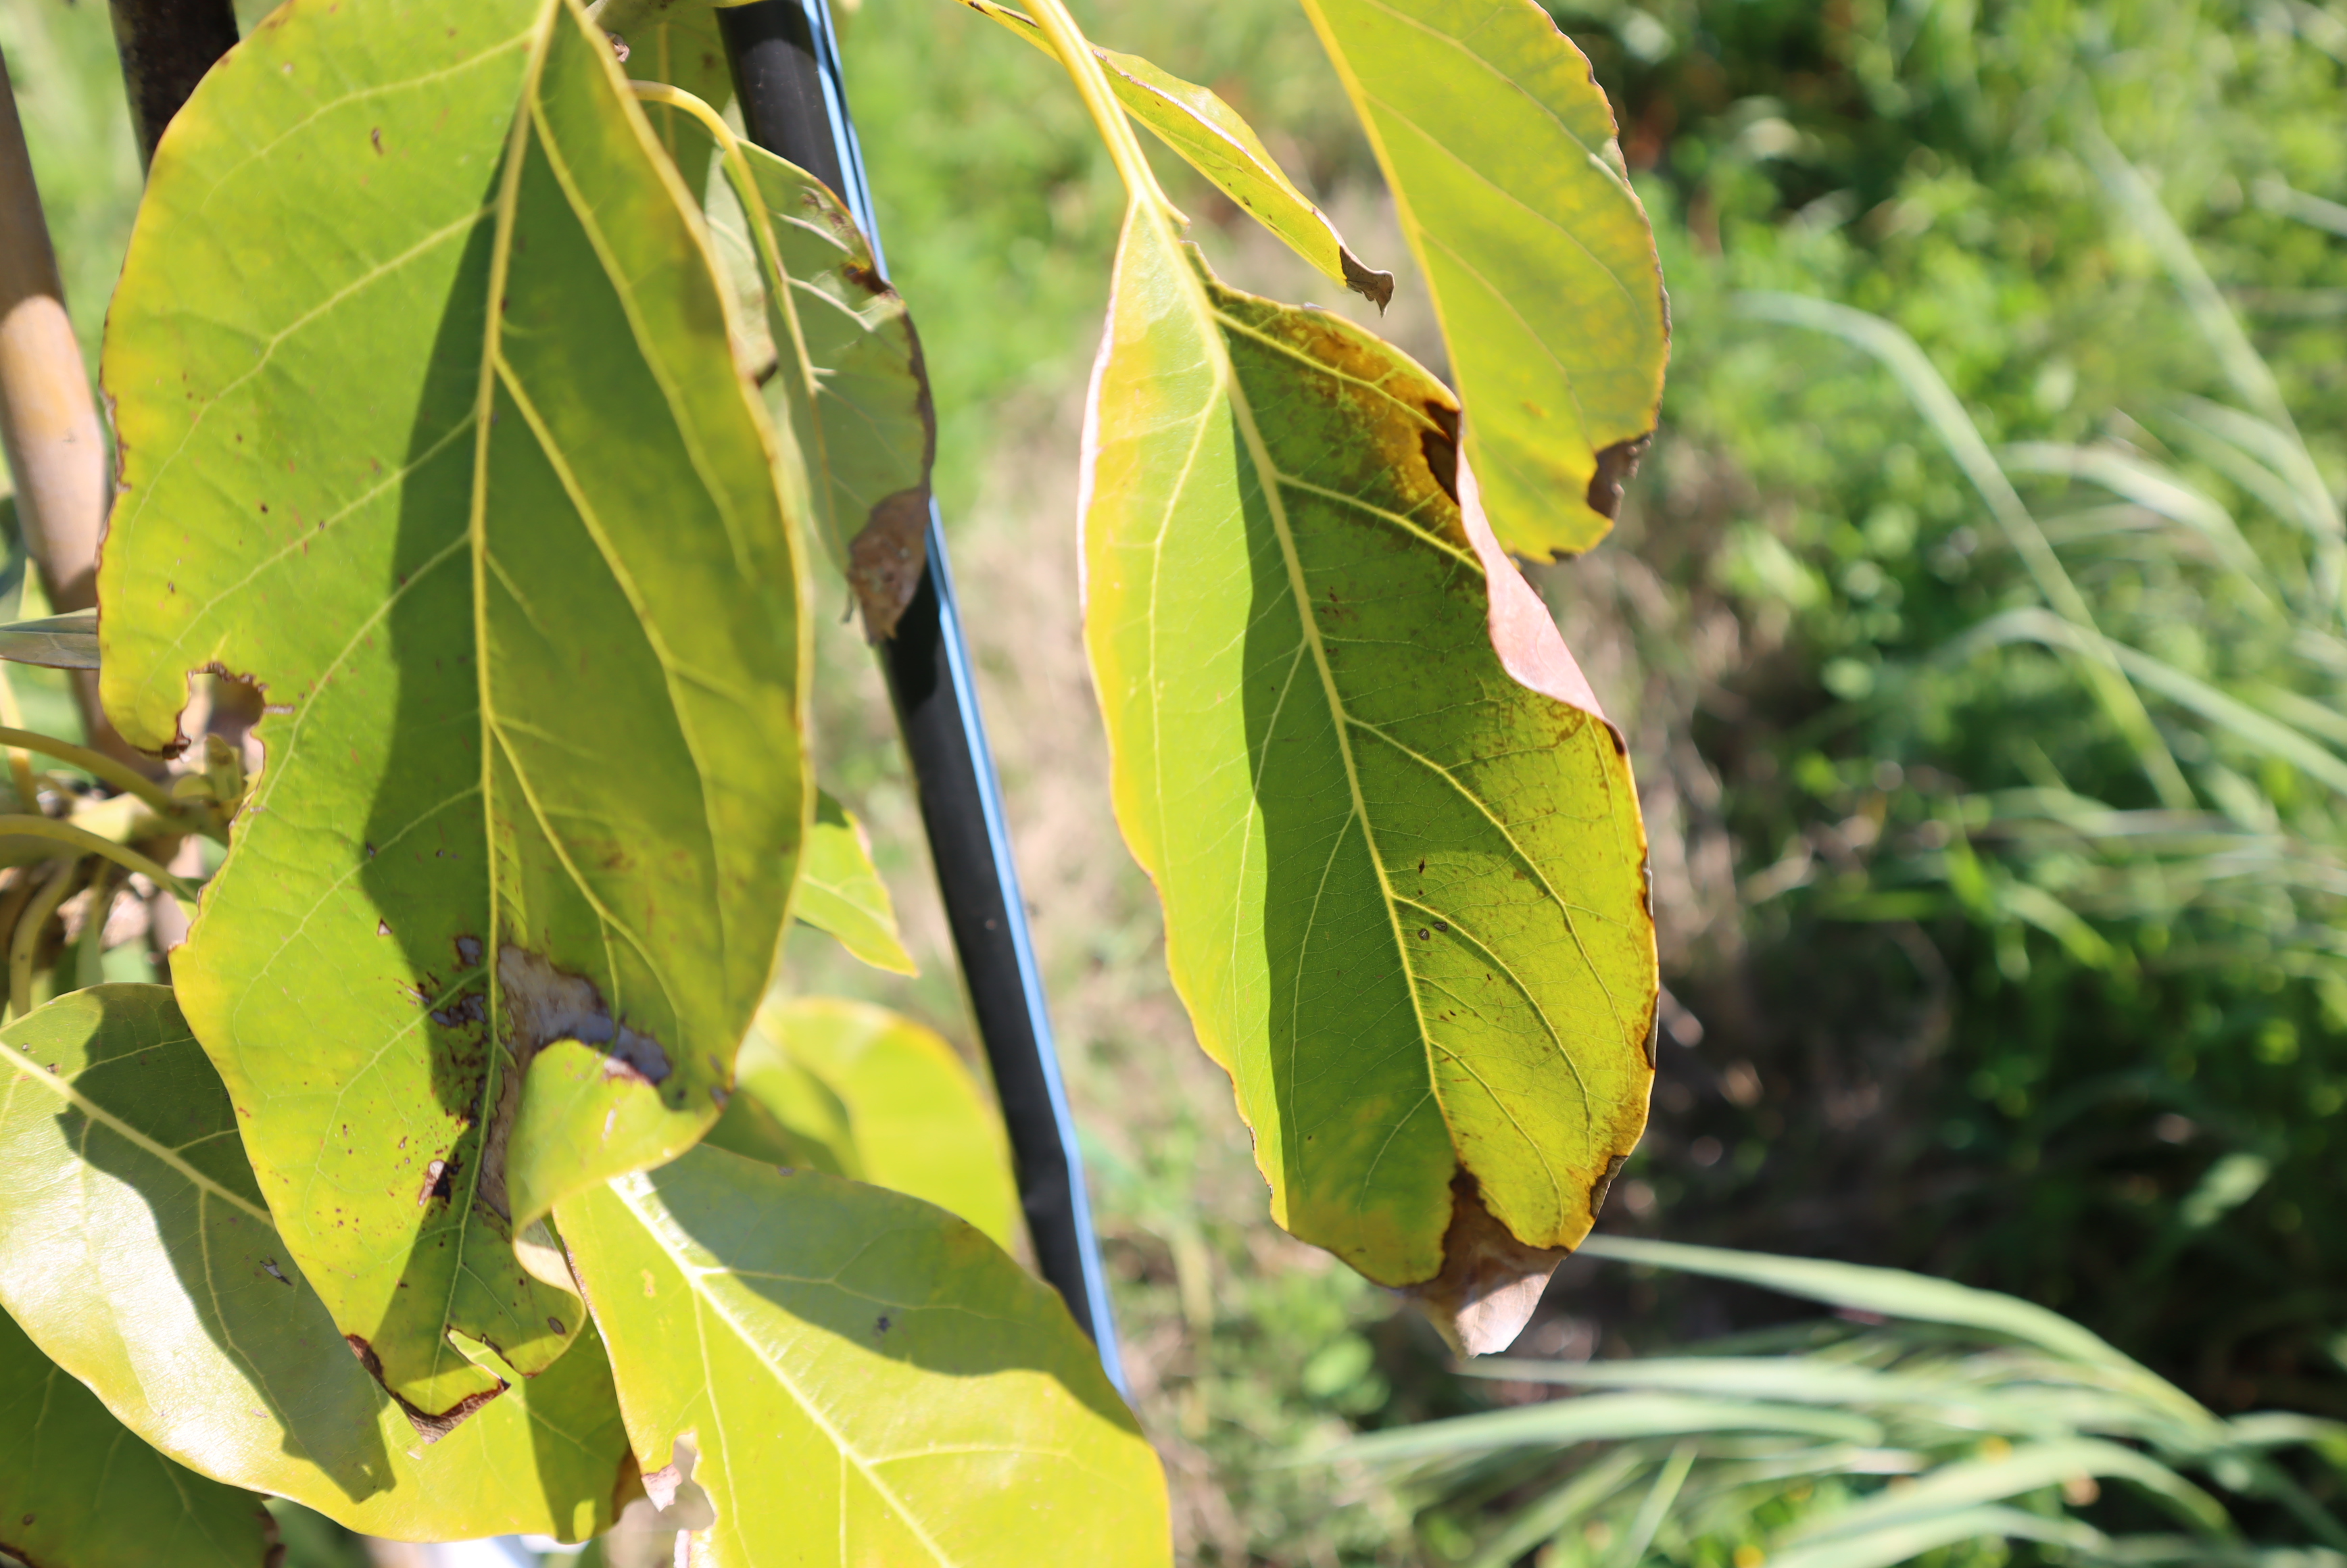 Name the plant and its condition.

avocado, frost damage
